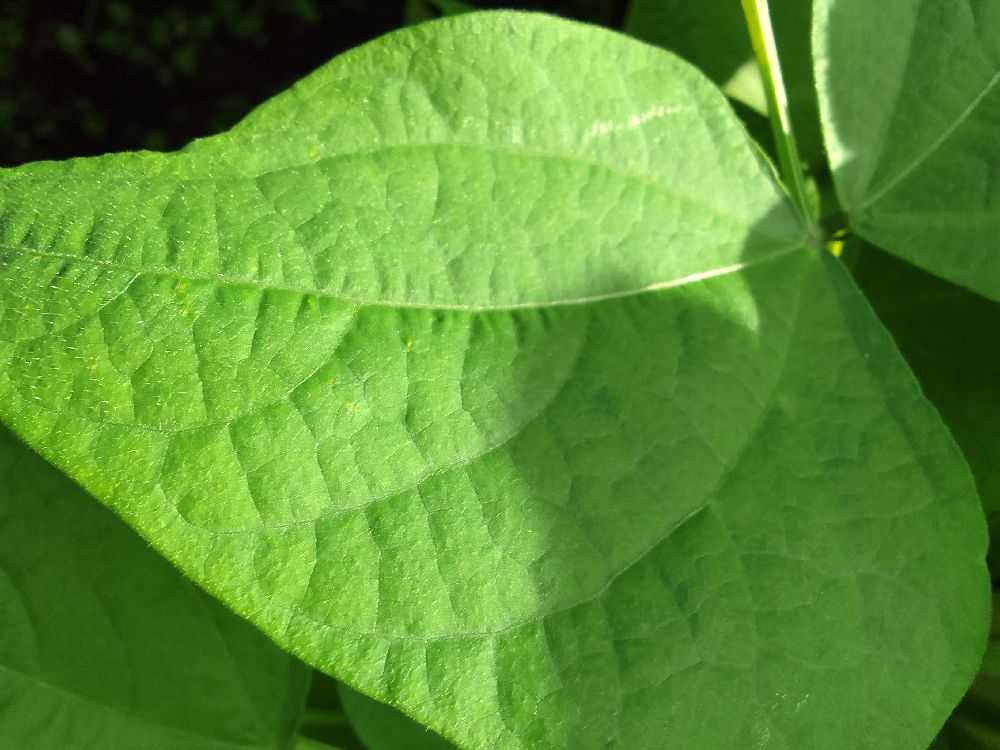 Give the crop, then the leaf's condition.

common bean, healthy
